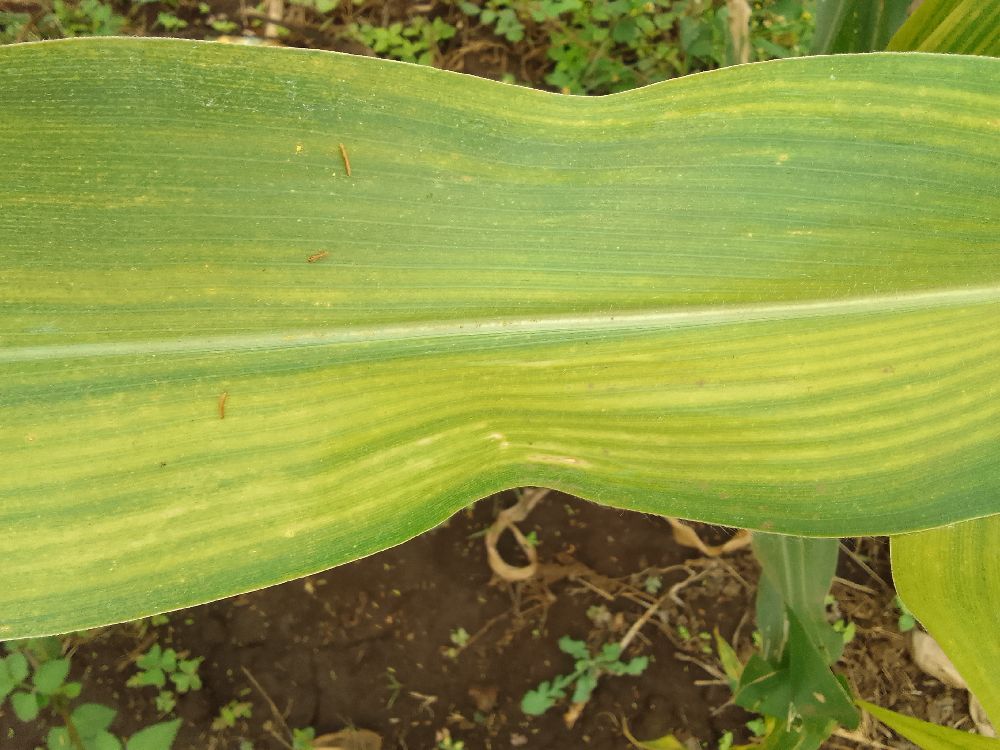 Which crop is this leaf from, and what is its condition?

maize, maize lethal necrosis
